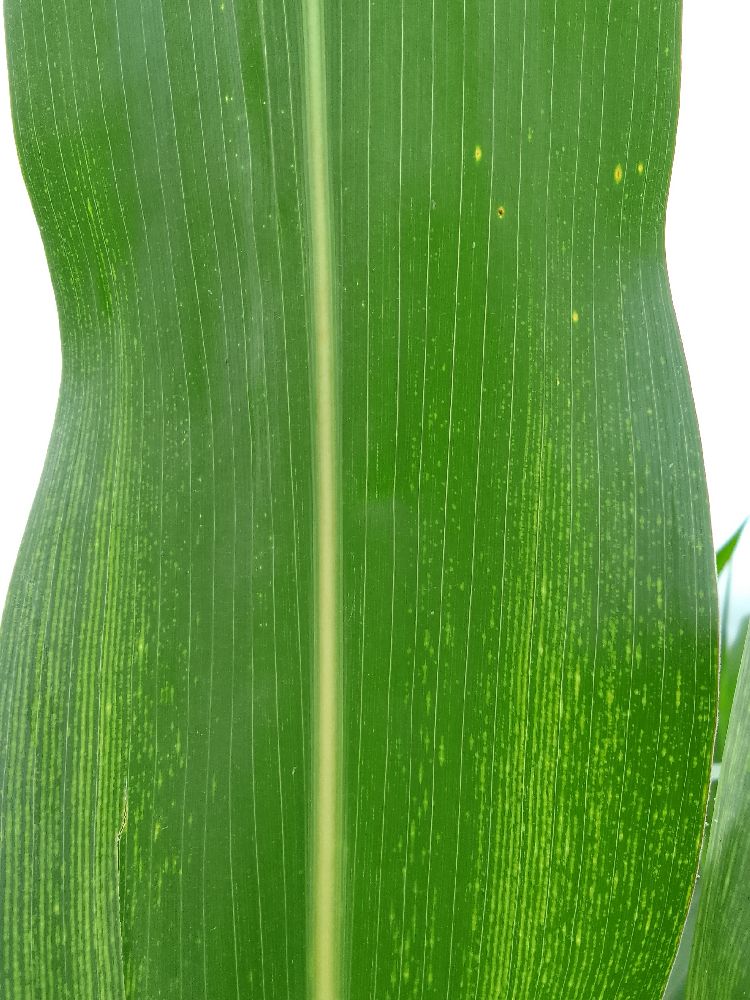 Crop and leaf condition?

maize, maize streak virus
